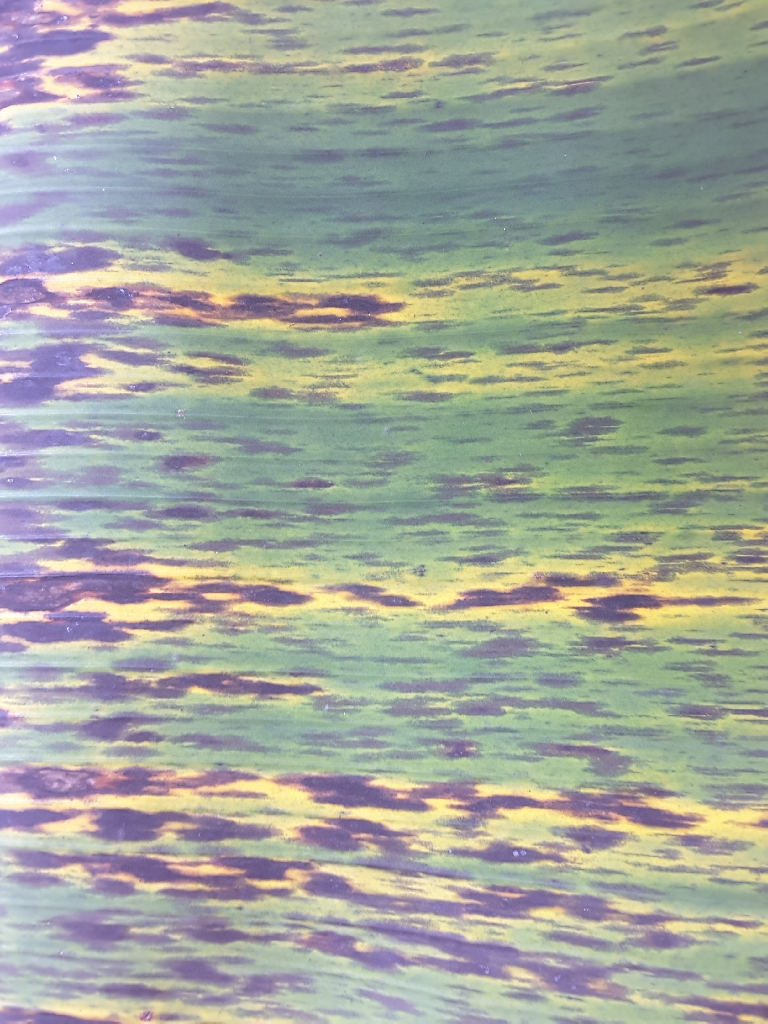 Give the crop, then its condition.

banana, black sigatoka
